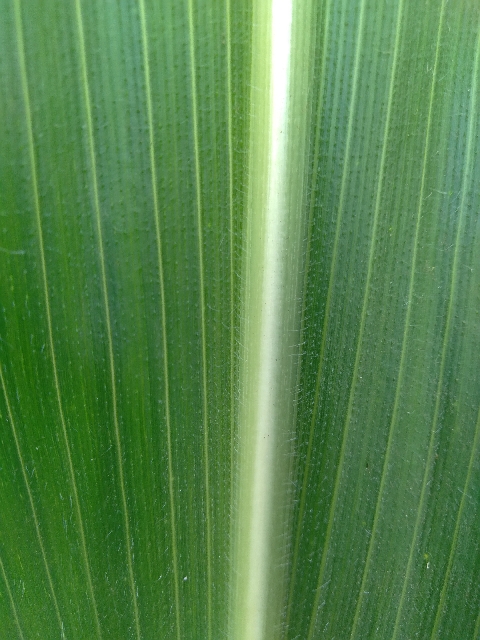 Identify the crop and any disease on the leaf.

maize, healthy
